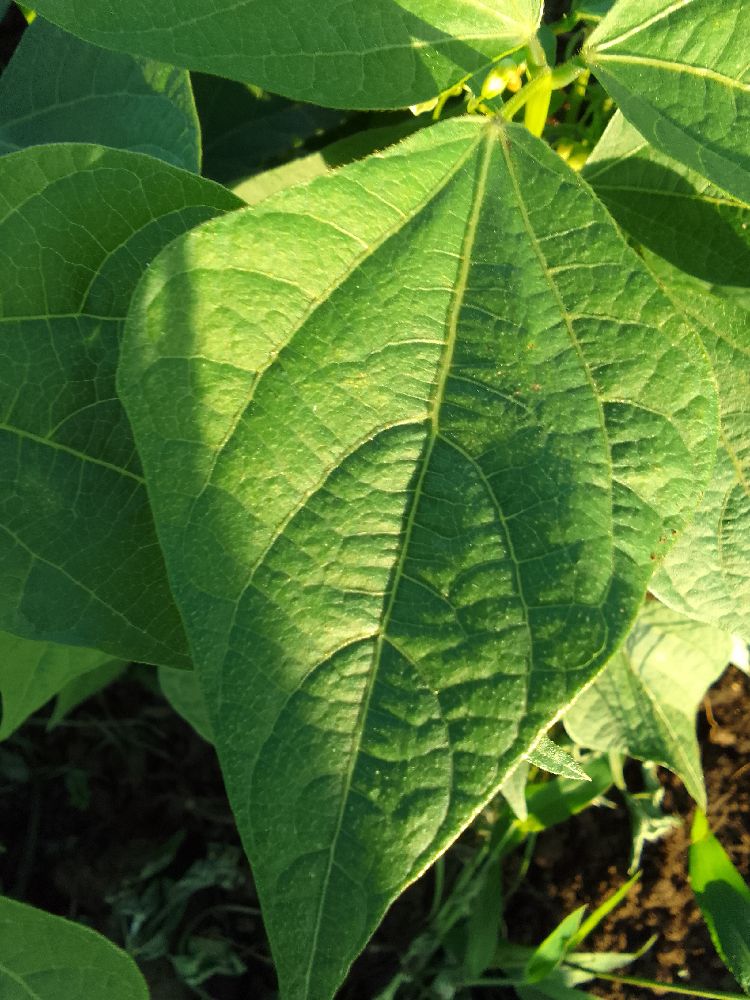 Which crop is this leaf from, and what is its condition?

common bean, healthy
